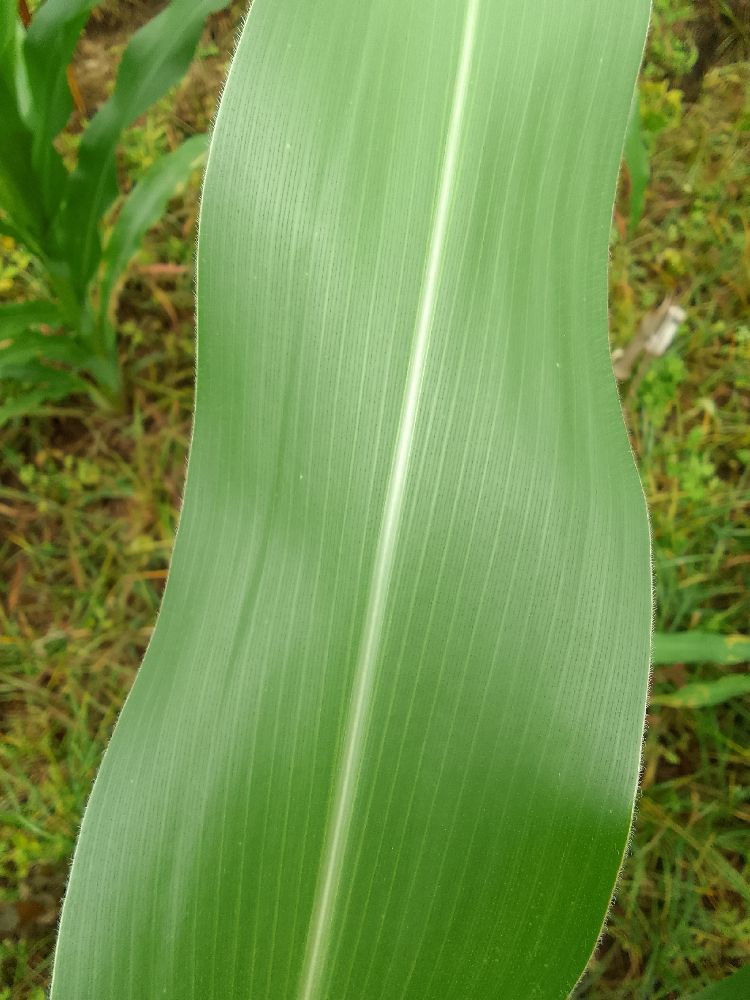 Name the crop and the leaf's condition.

maize, healthy
